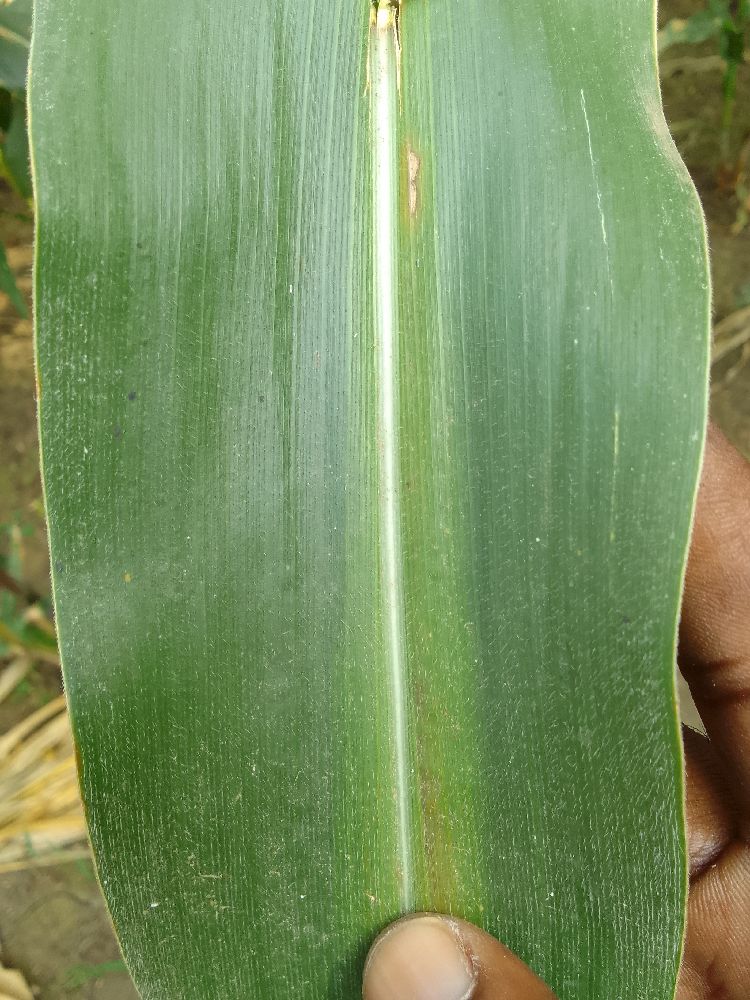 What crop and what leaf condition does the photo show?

maize, healthy
